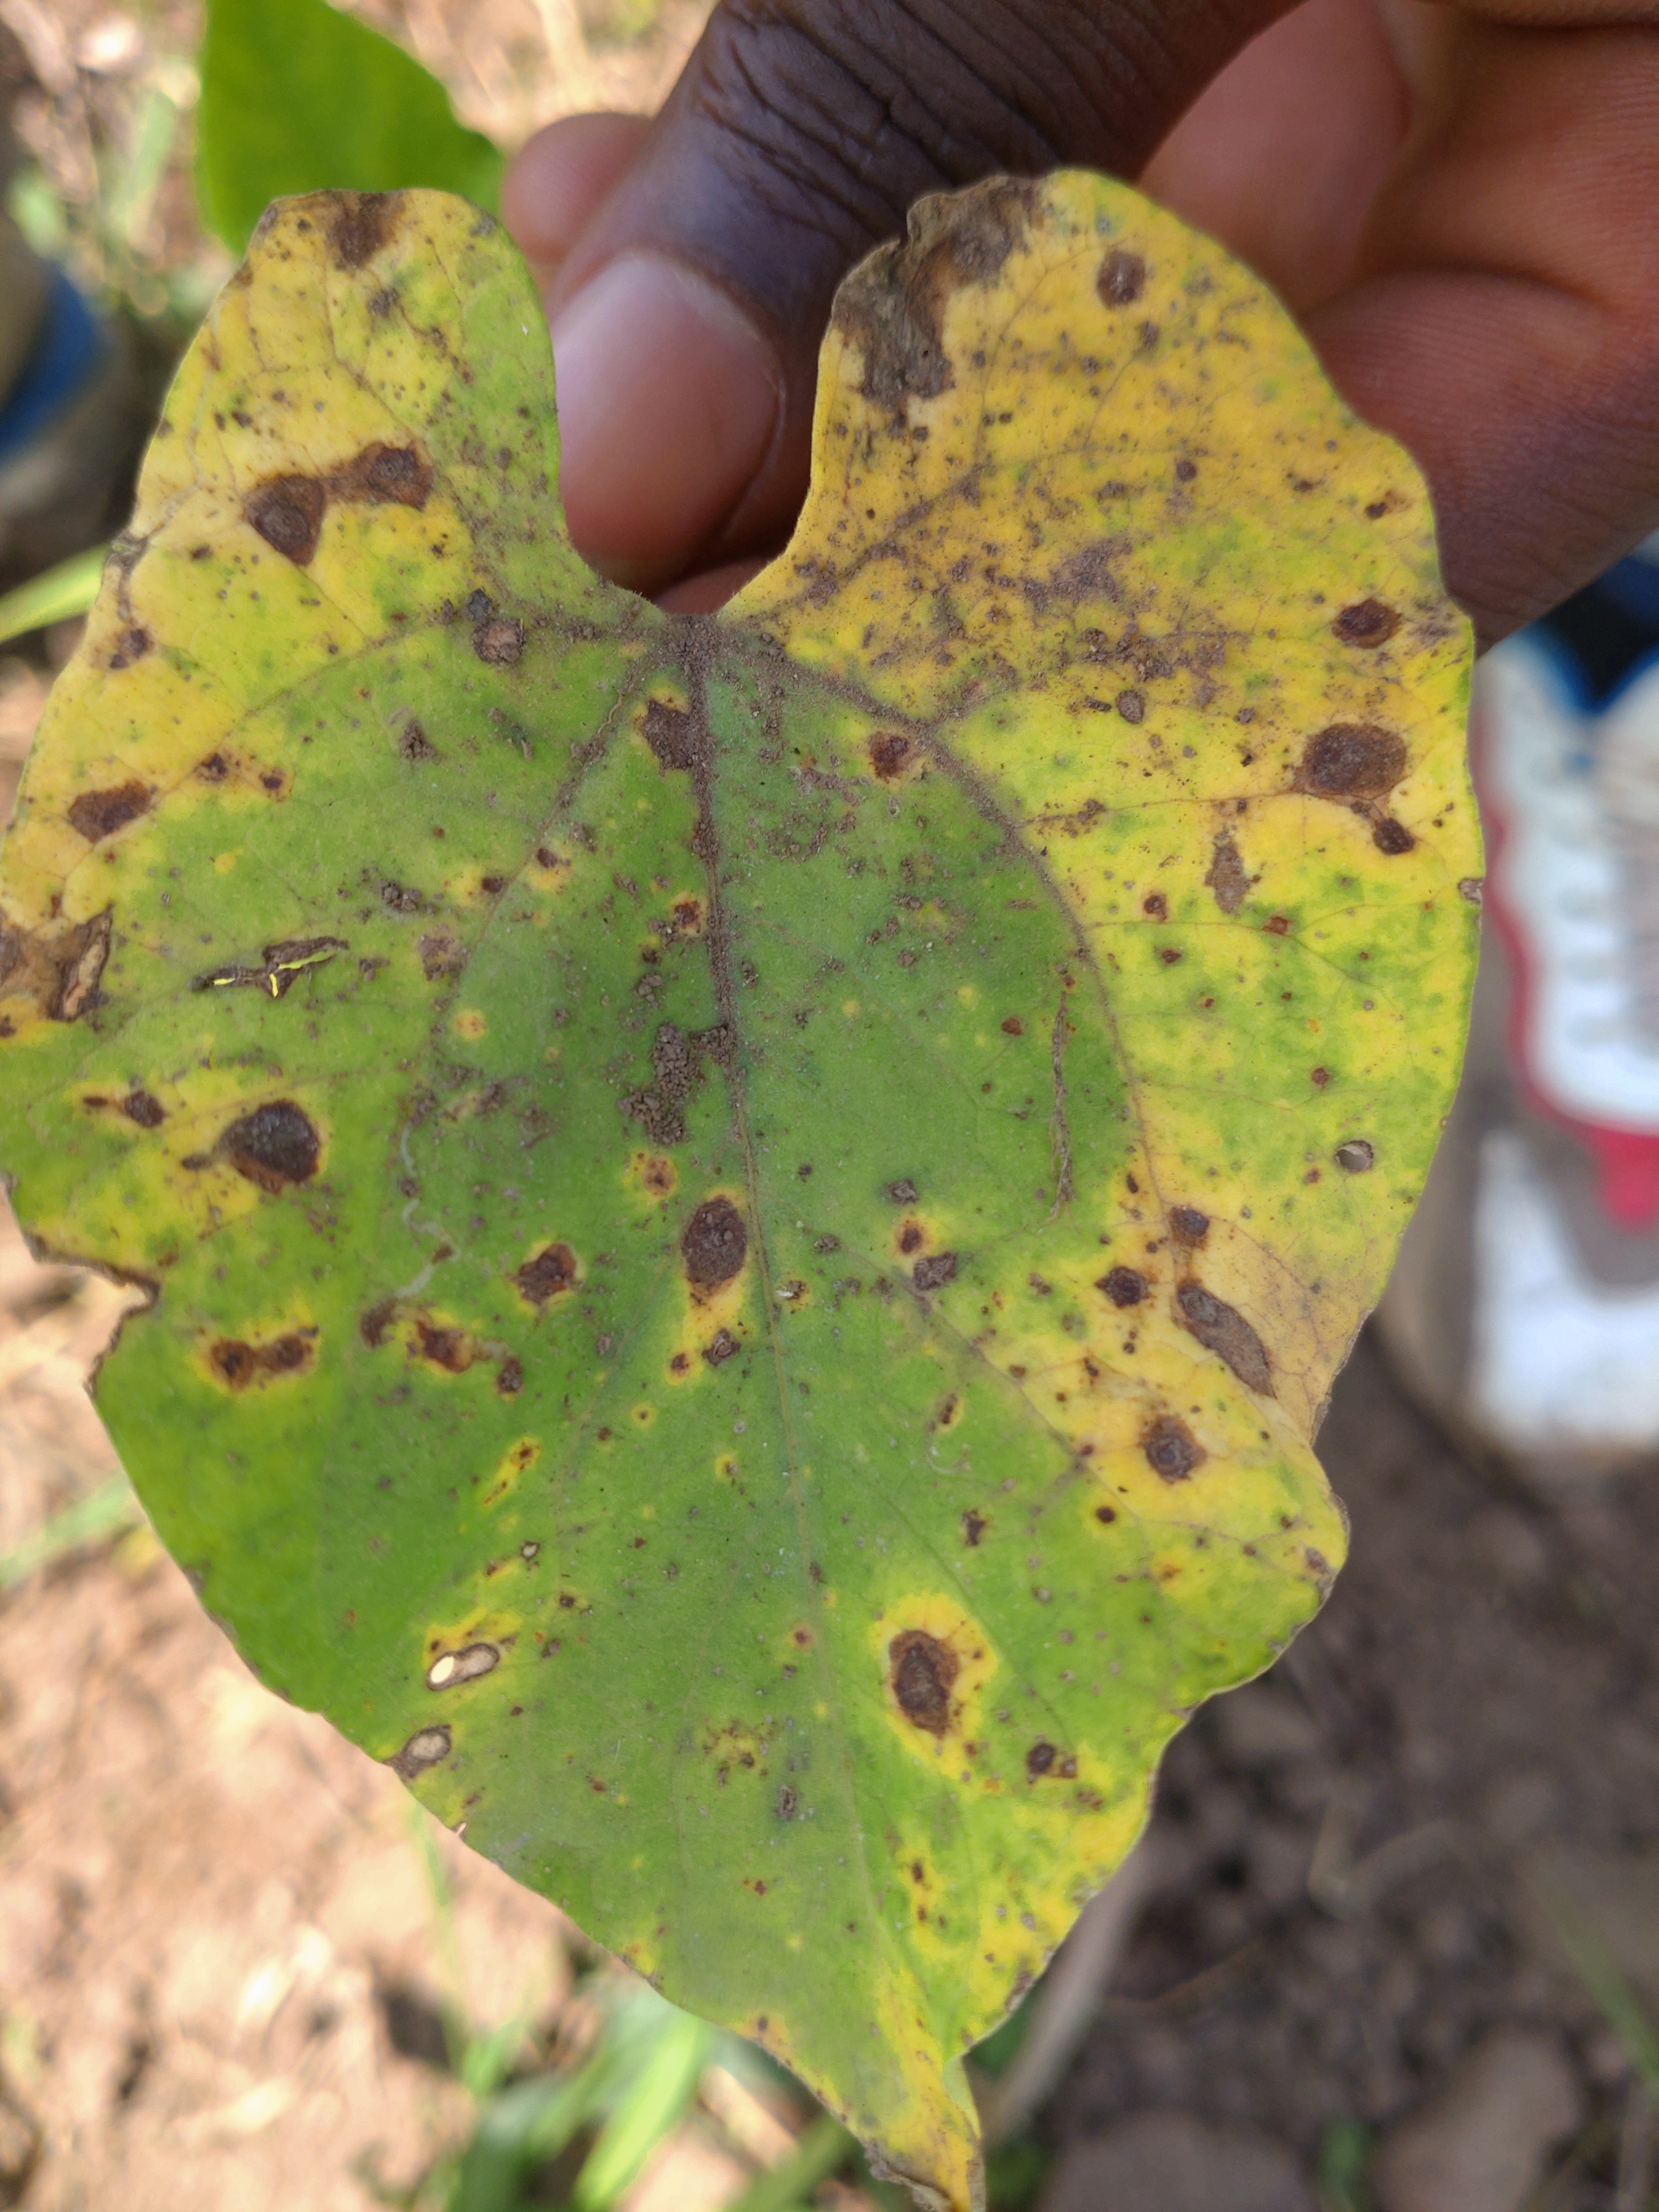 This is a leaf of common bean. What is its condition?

anthracnose
